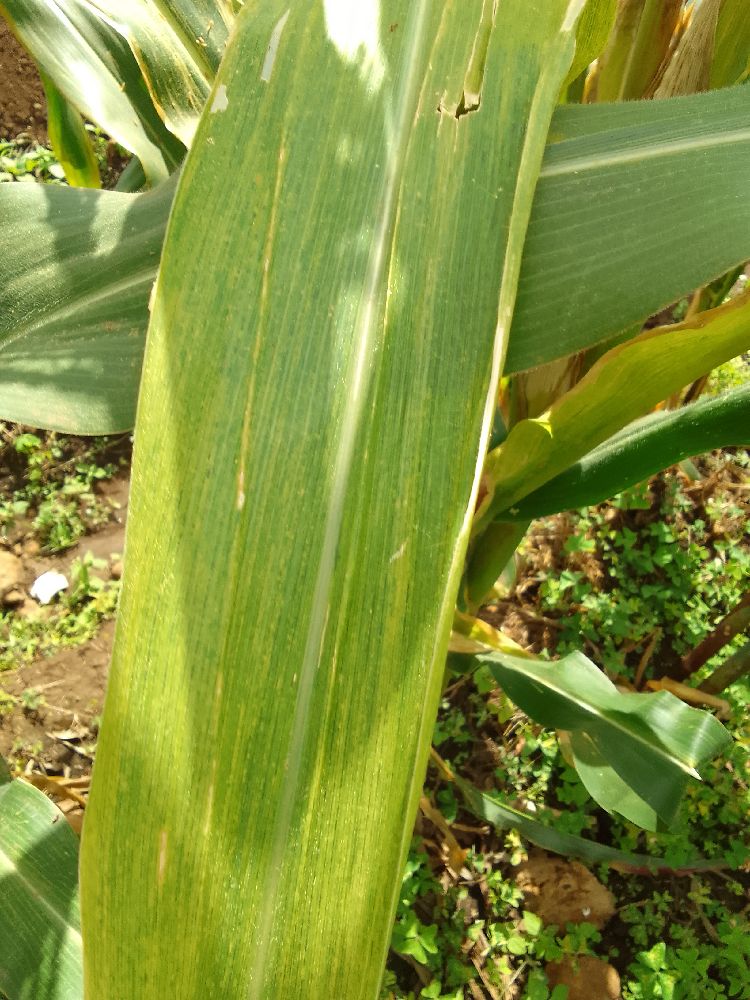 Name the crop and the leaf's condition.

maize, maize lethal necrosis
